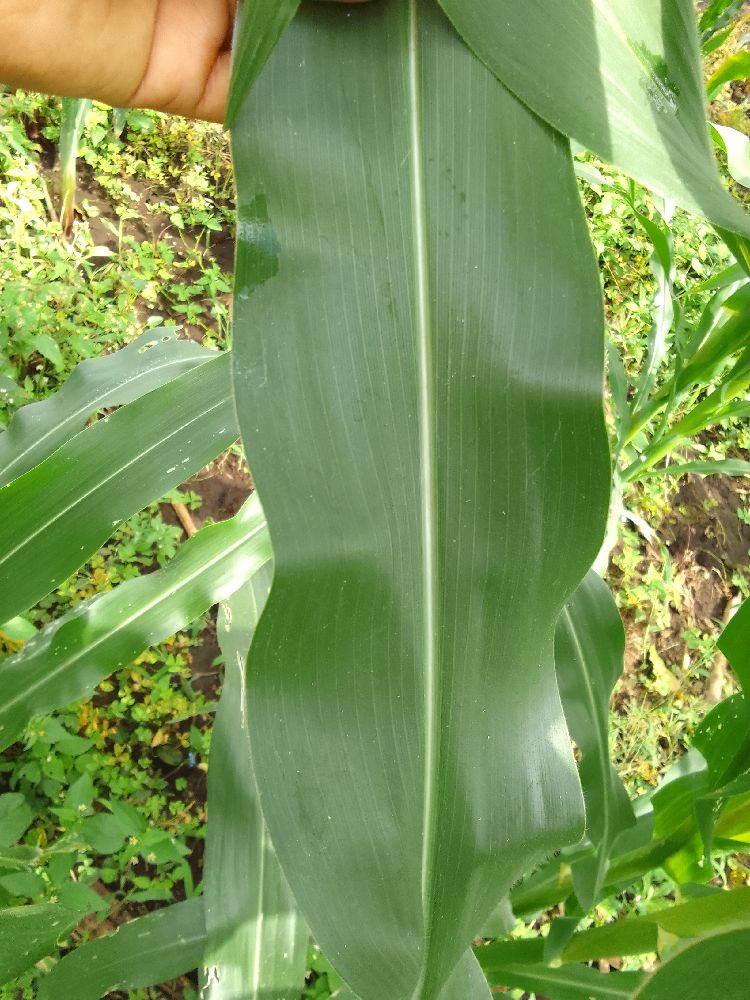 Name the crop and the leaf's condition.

maize, healthy
